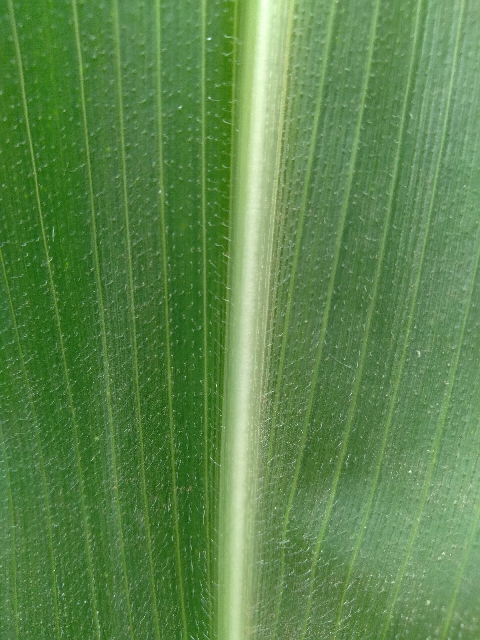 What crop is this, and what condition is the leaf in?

maize, healthy
